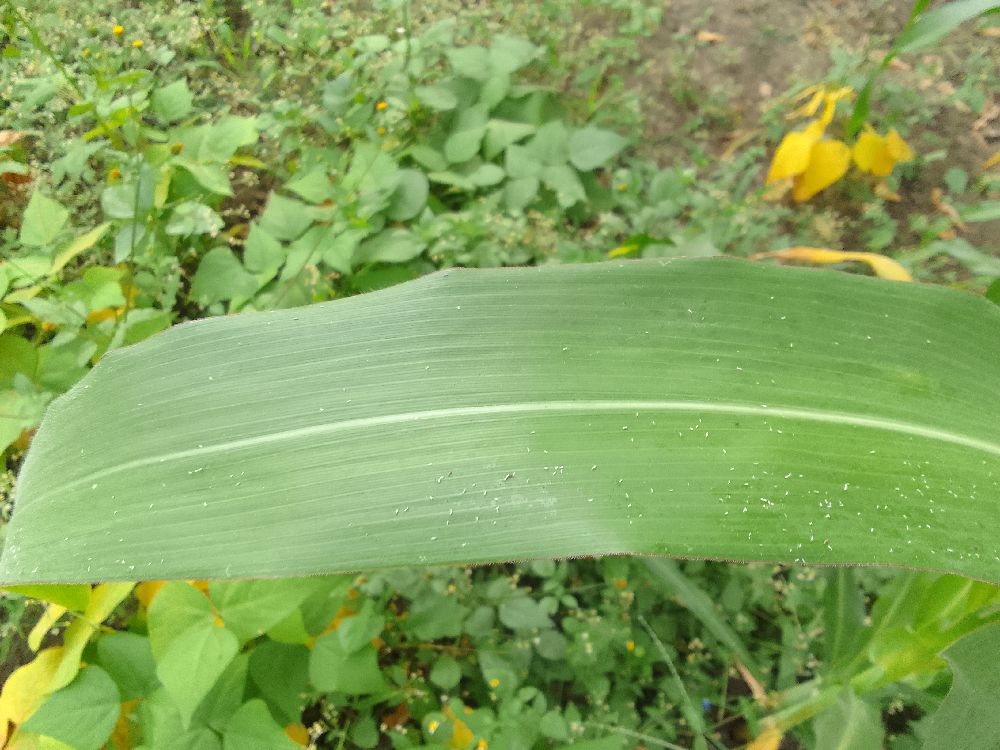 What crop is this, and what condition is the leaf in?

maize, healthy
